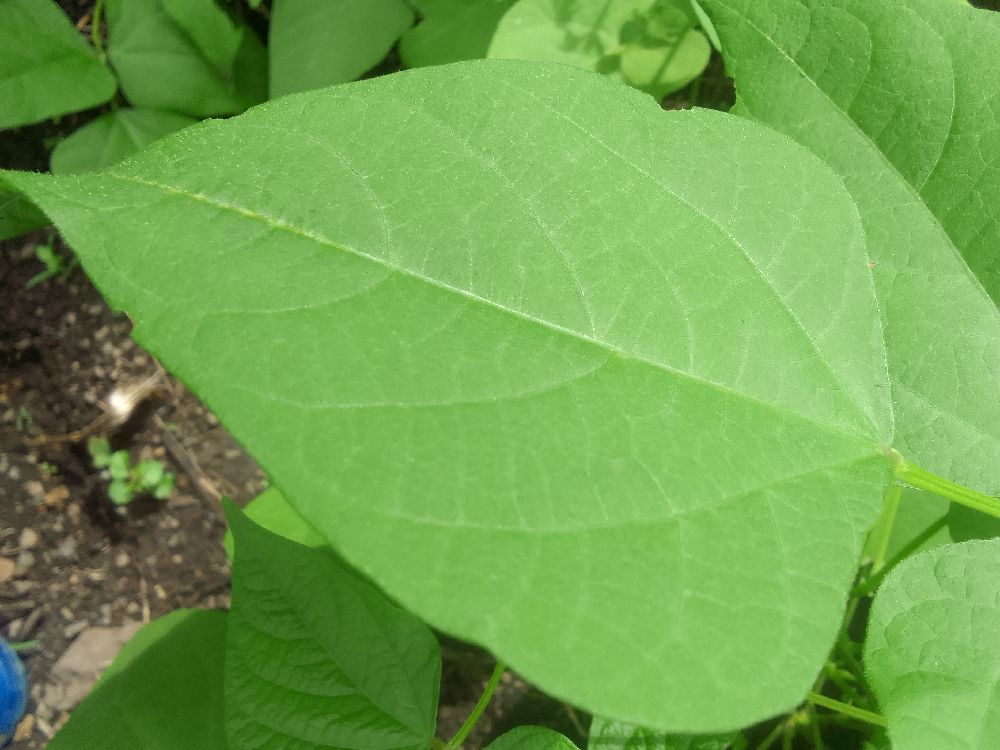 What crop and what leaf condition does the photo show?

common bean, healthy
